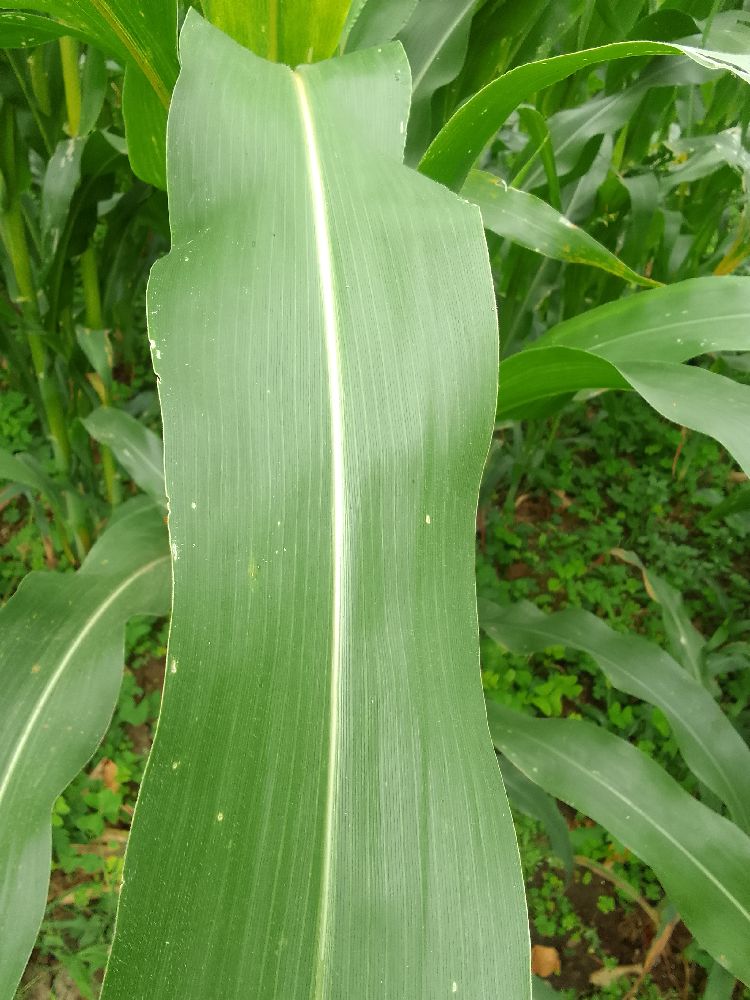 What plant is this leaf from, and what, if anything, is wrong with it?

maize, healthy
